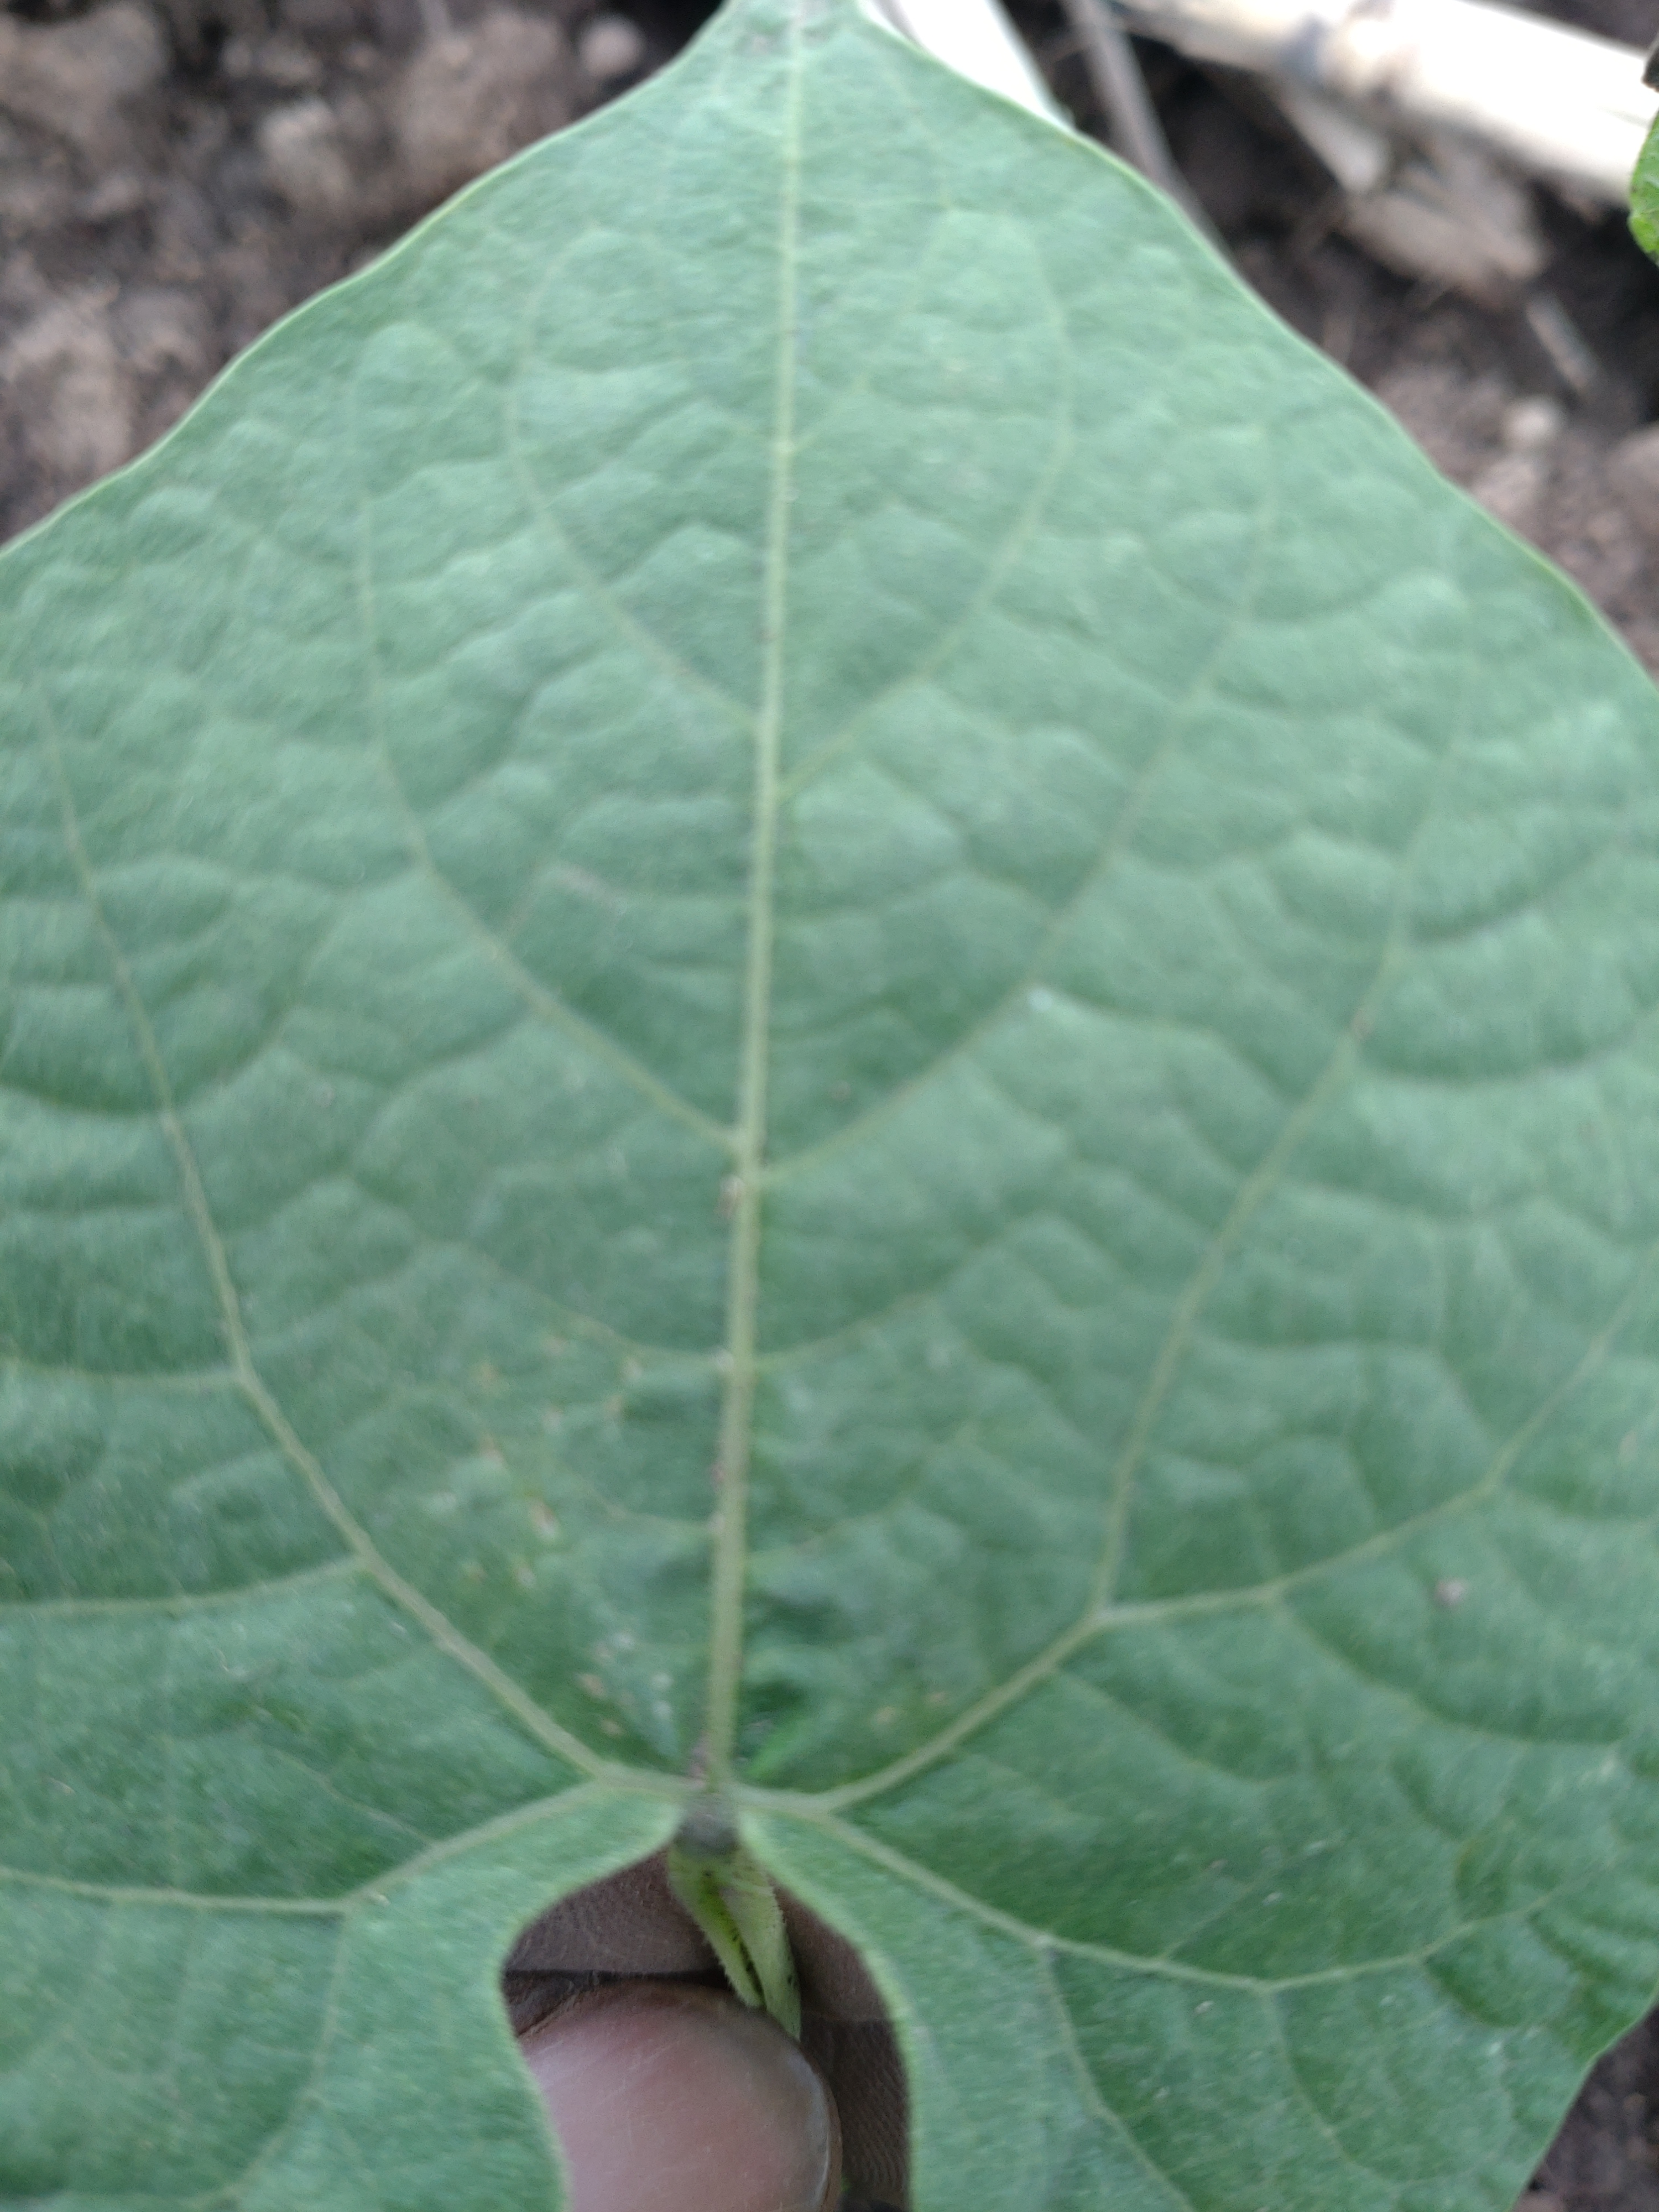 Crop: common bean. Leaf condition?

healthy
